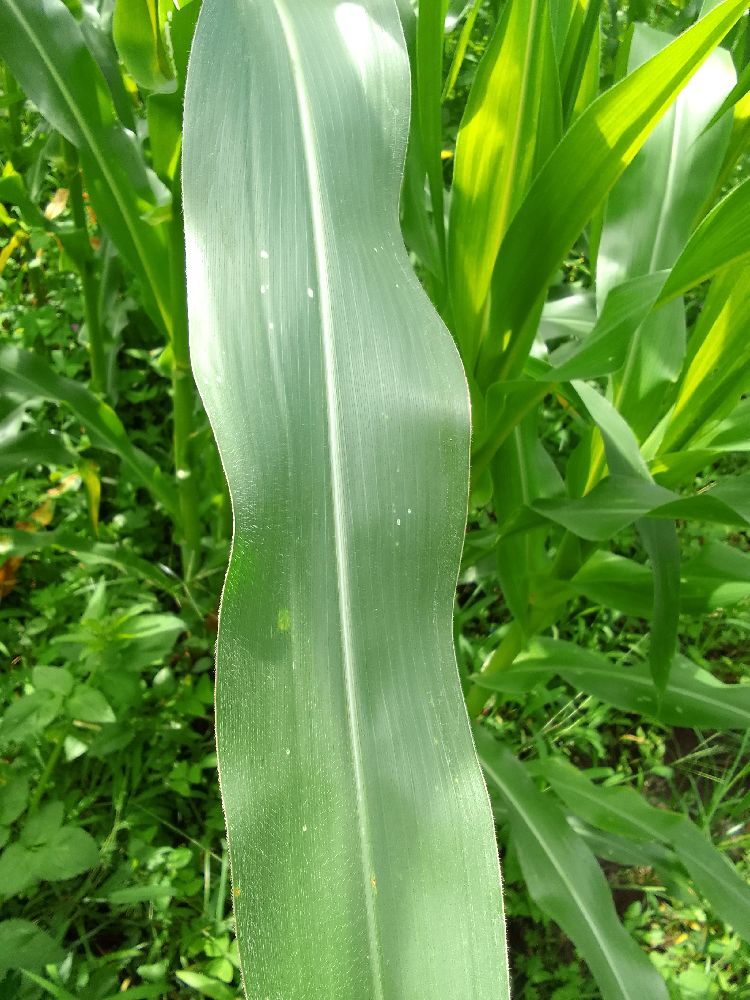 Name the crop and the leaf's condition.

maize, healthy
